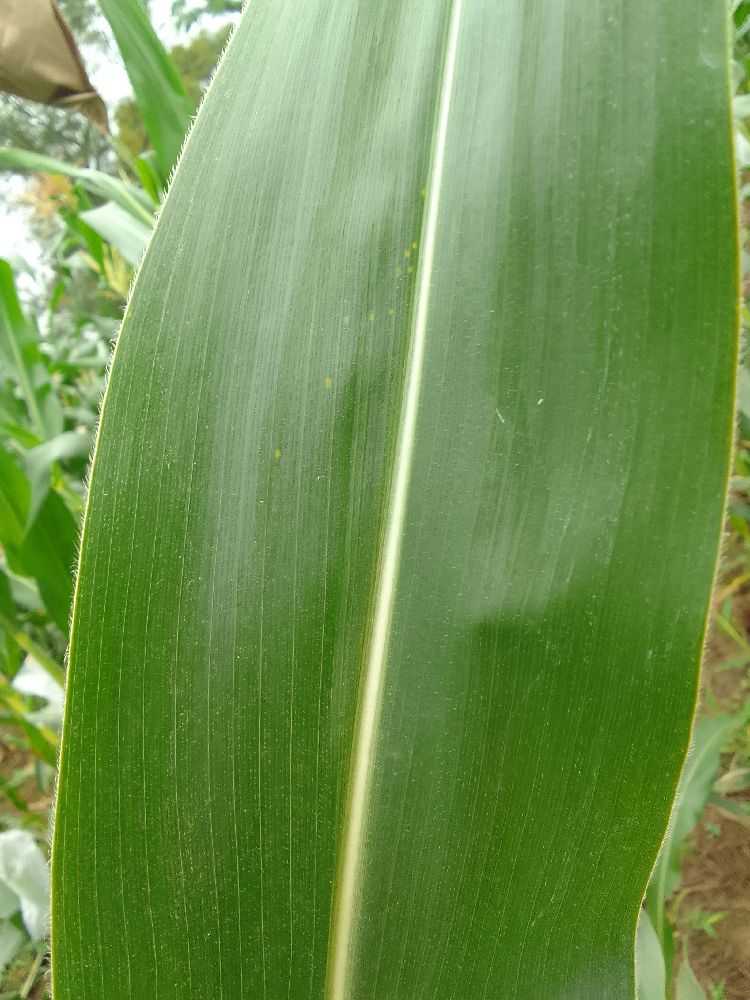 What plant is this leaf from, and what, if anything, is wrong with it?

maize, healthy
